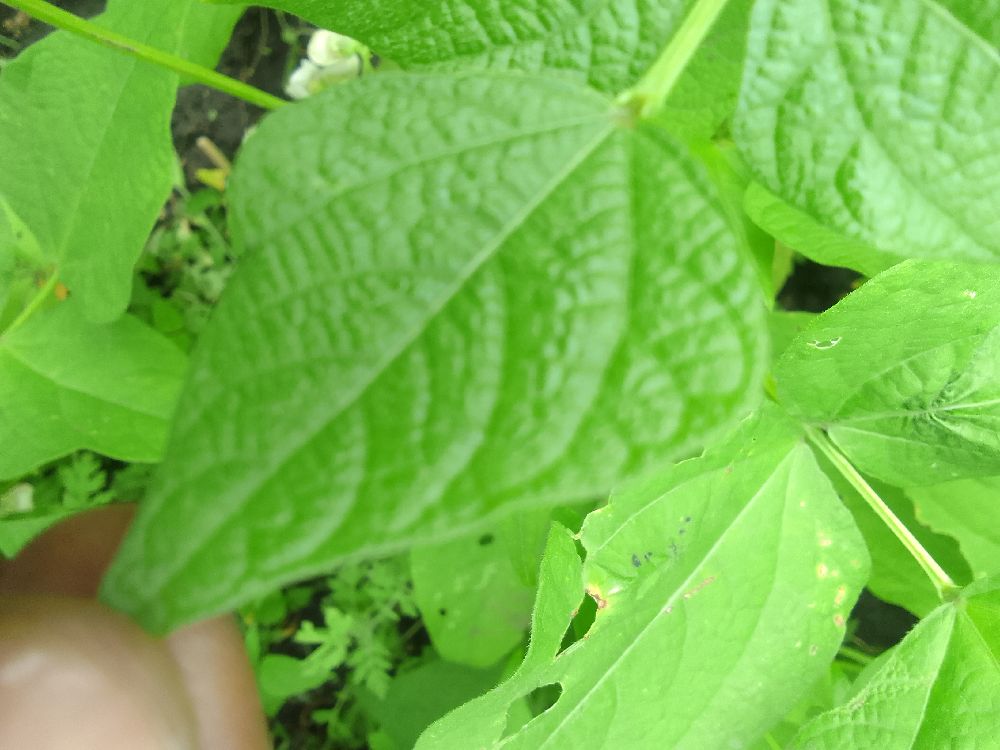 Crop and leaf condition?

common bean, healthy
